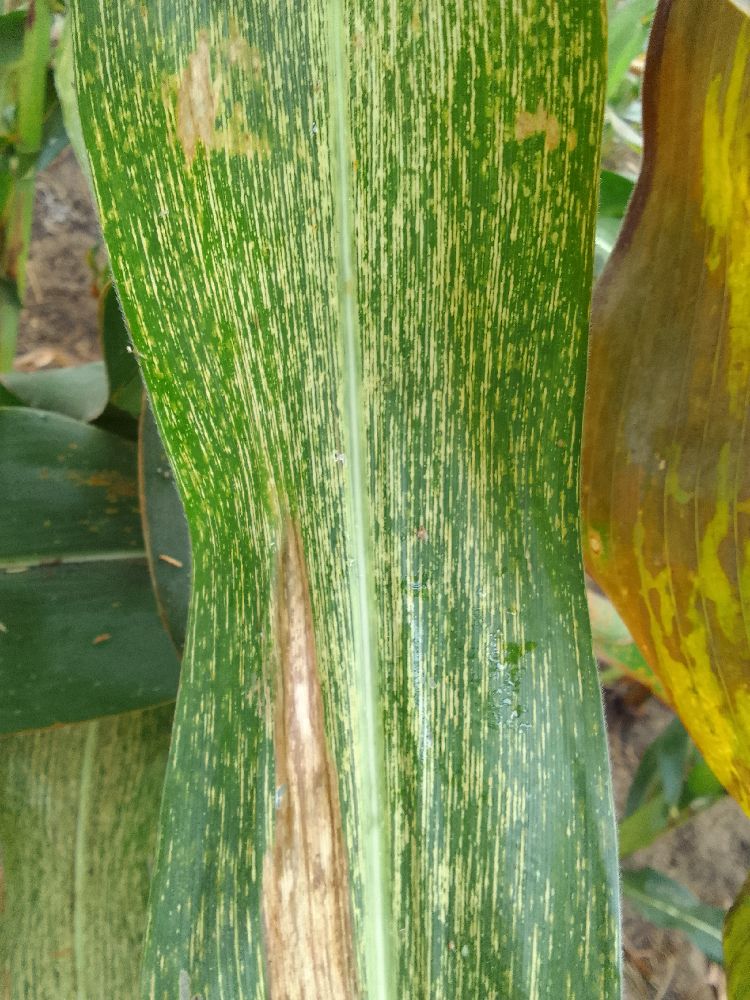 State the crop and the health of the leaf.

maize, maize streak virus
